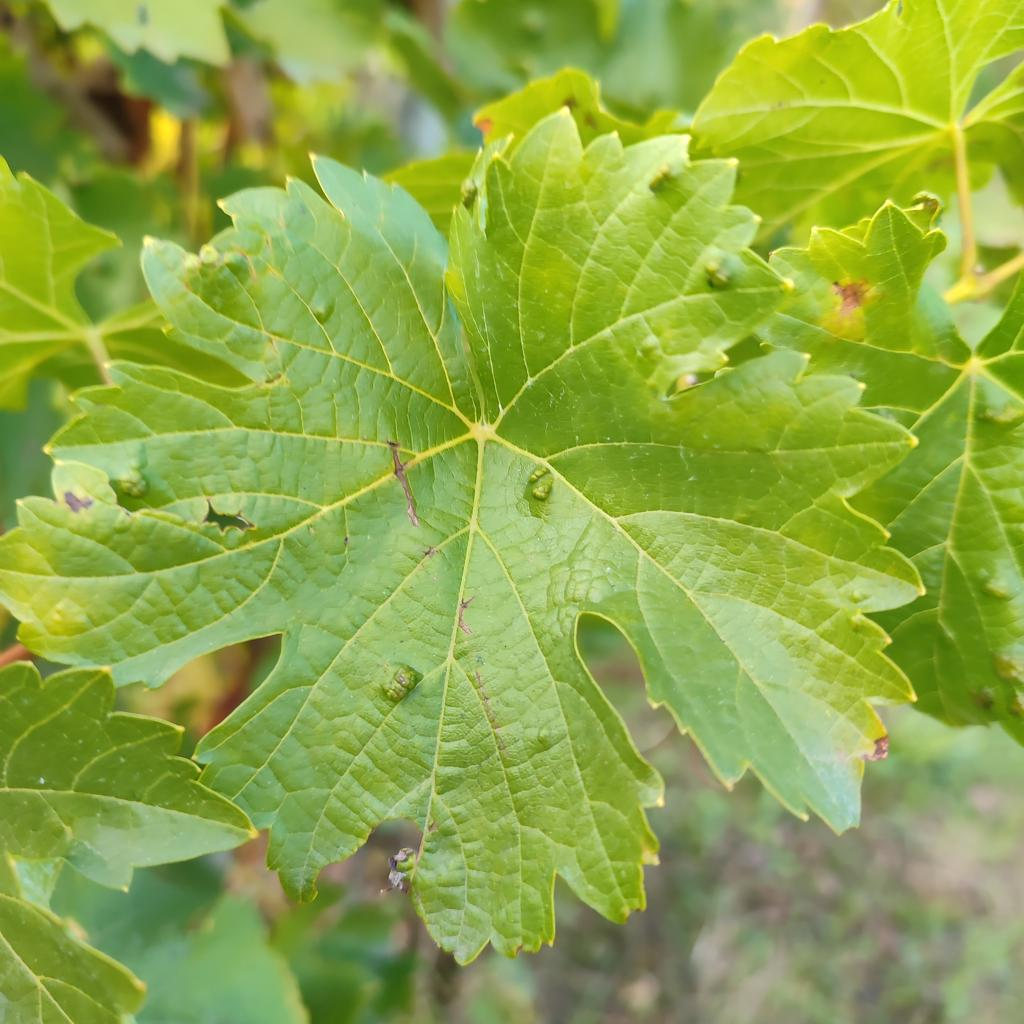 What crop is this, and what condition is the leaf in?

grapevine, erineum mite
